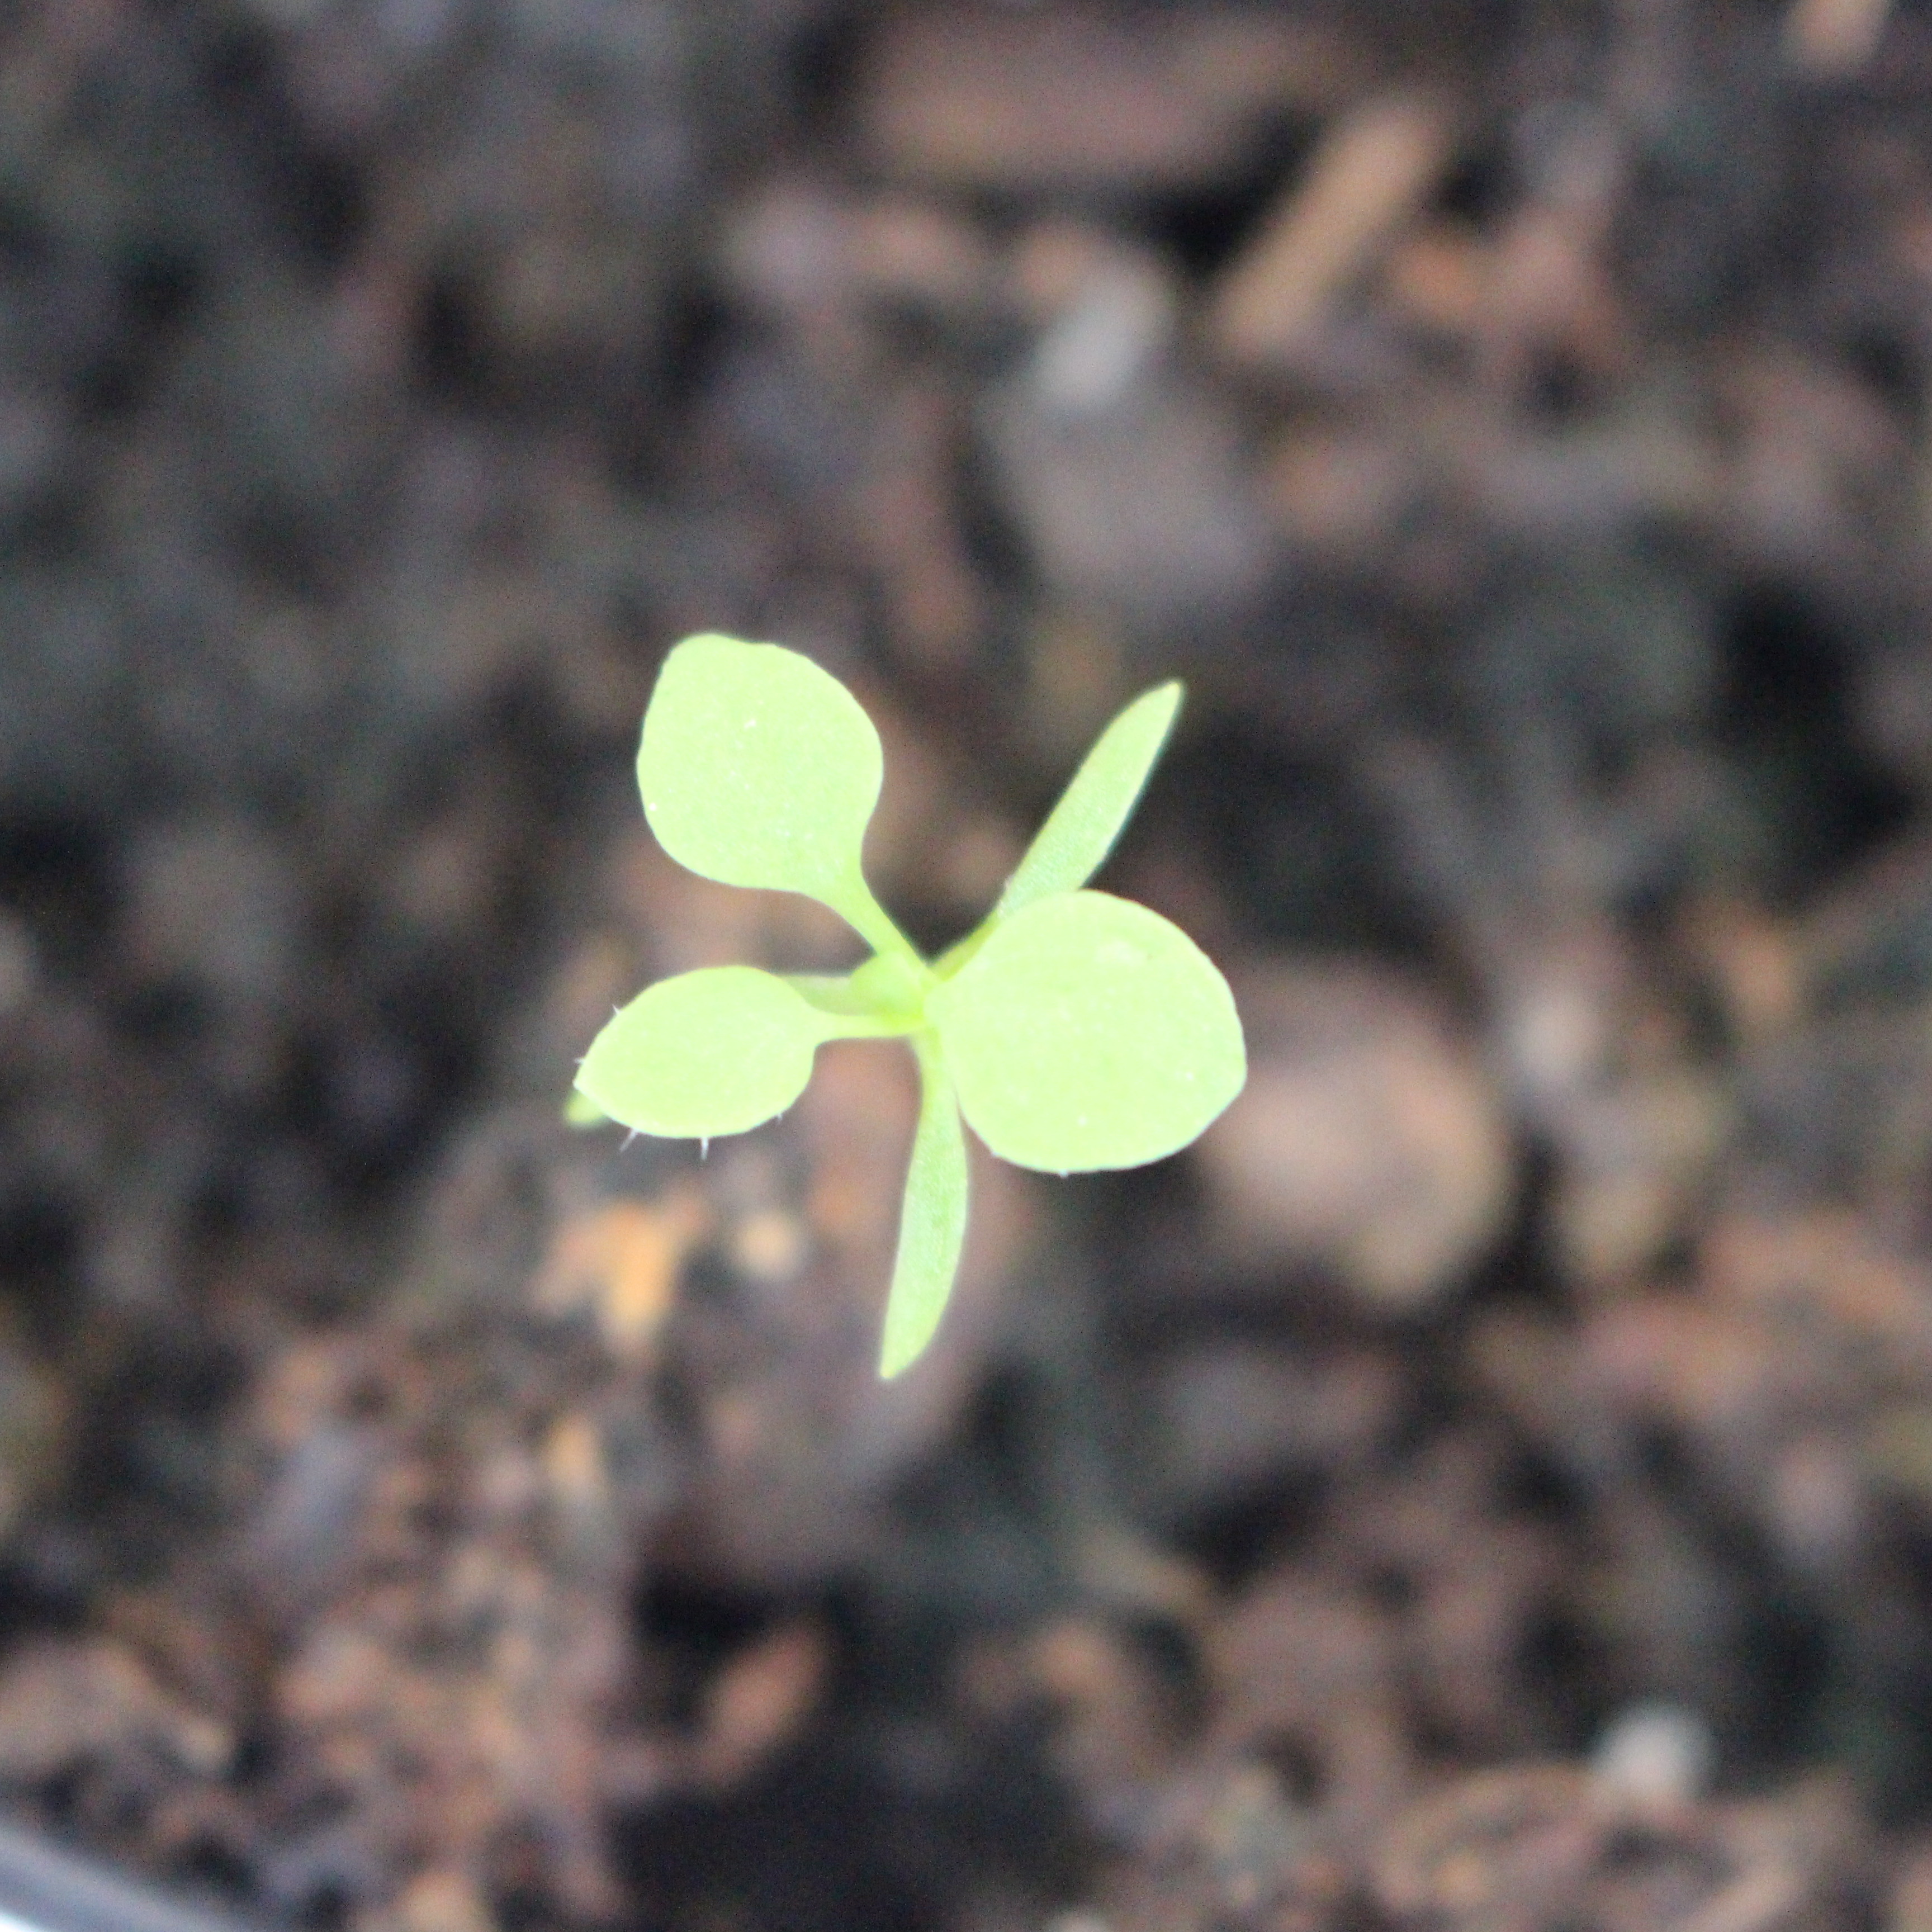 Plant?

Papaver rhoeas
